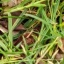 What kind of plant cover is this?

grass
